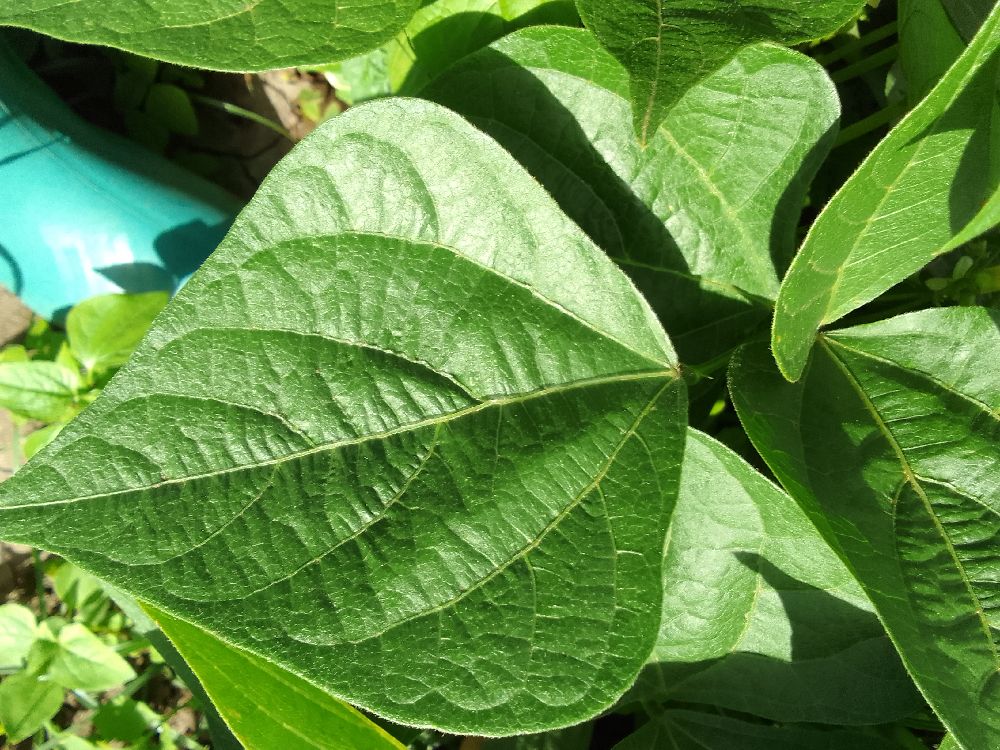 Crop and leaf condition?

common bean, healthy
